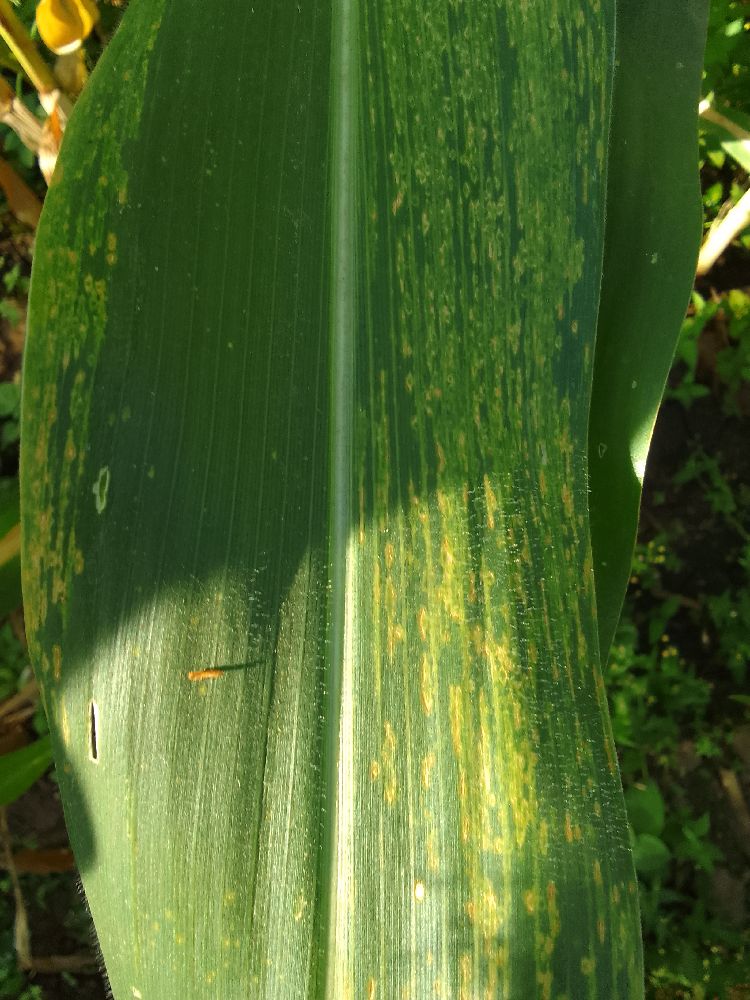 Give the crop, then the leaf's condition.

maize, maize lethal necrosis
